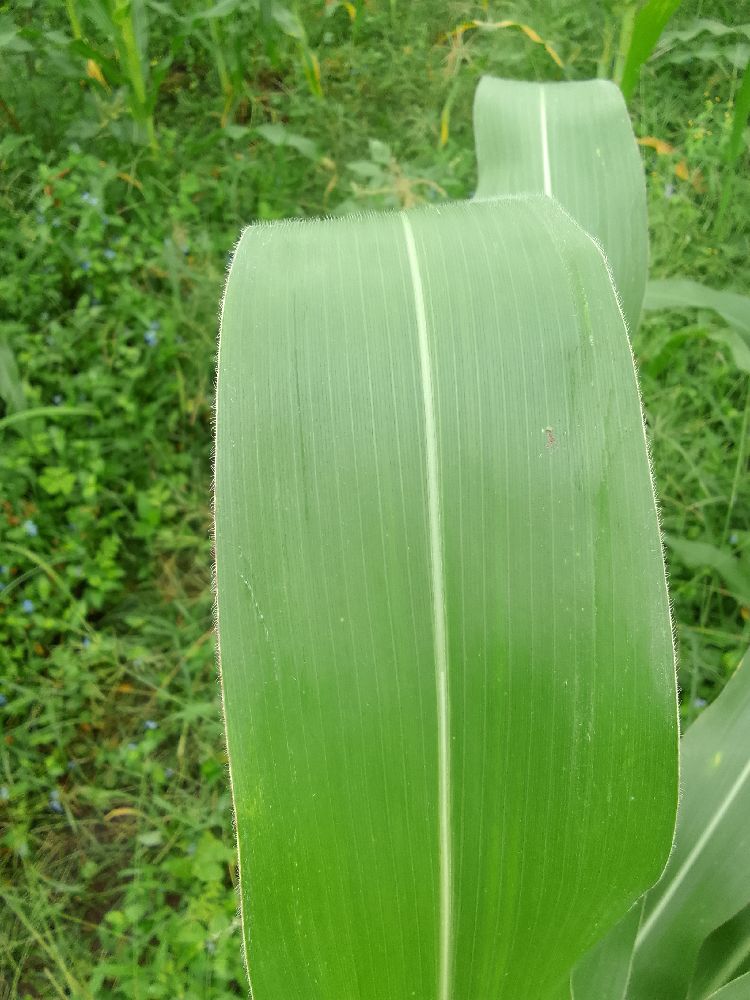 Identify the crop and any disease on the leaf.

maize, healthy
